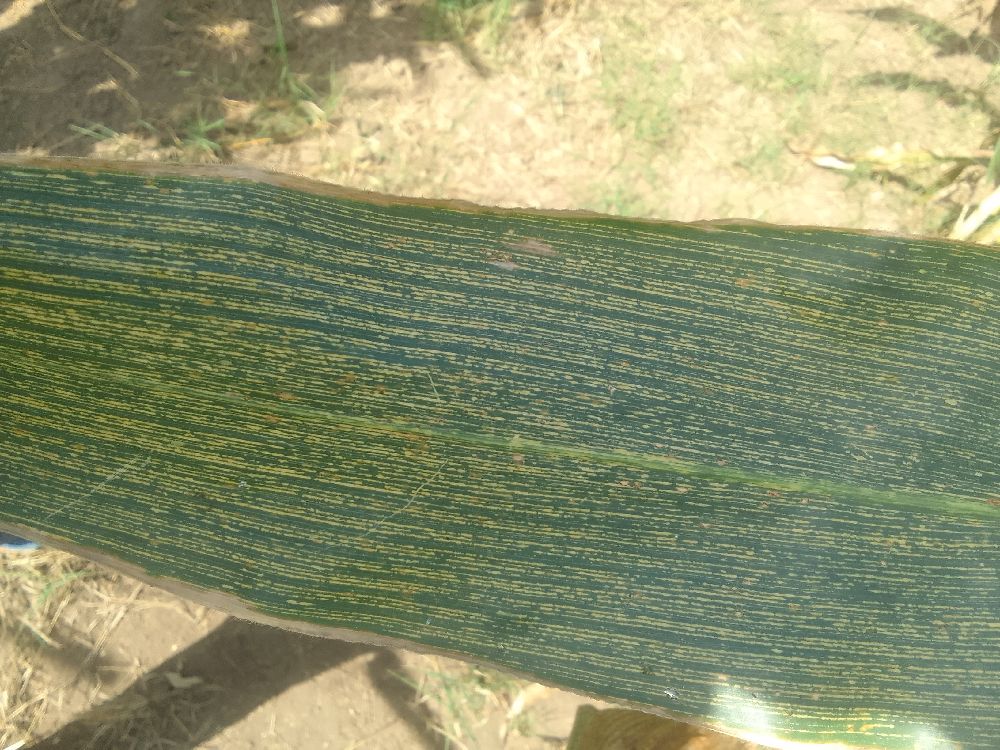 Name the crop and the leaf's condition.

maize, maize streak virus
